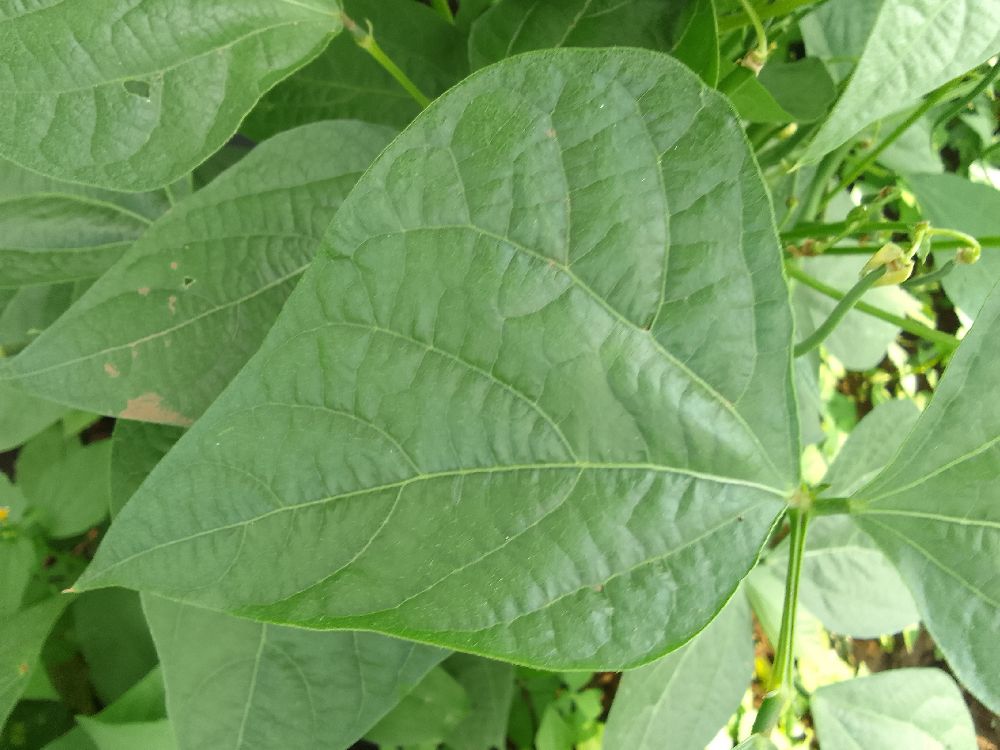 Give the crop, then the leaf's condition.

common bean, healthy
